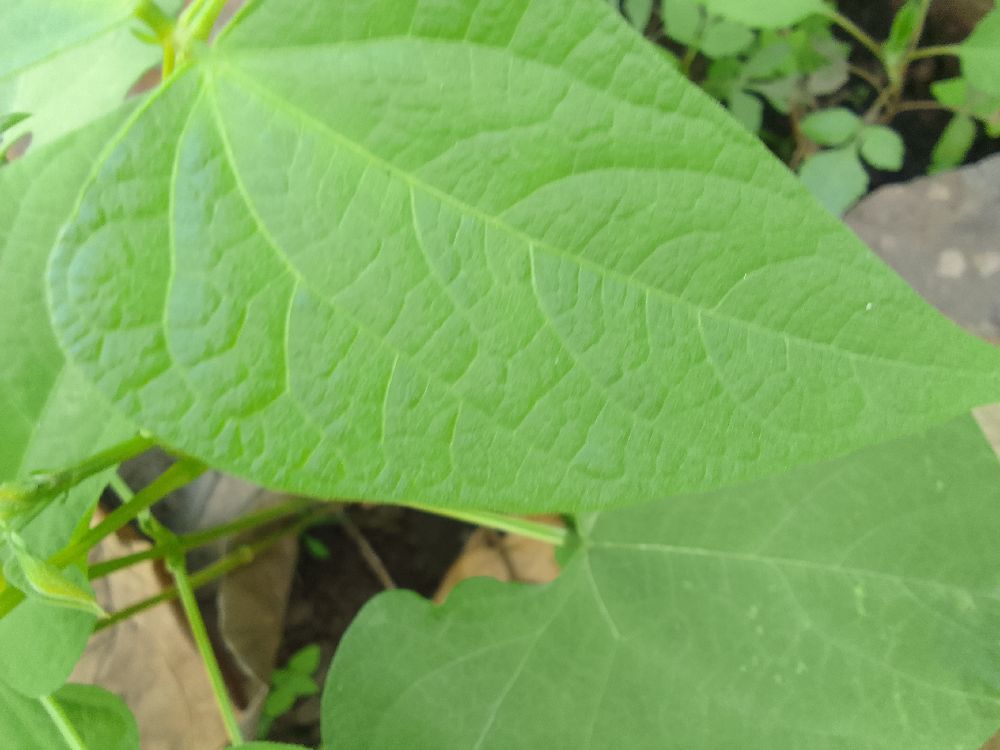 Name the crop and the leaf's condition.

common bean, healthy
